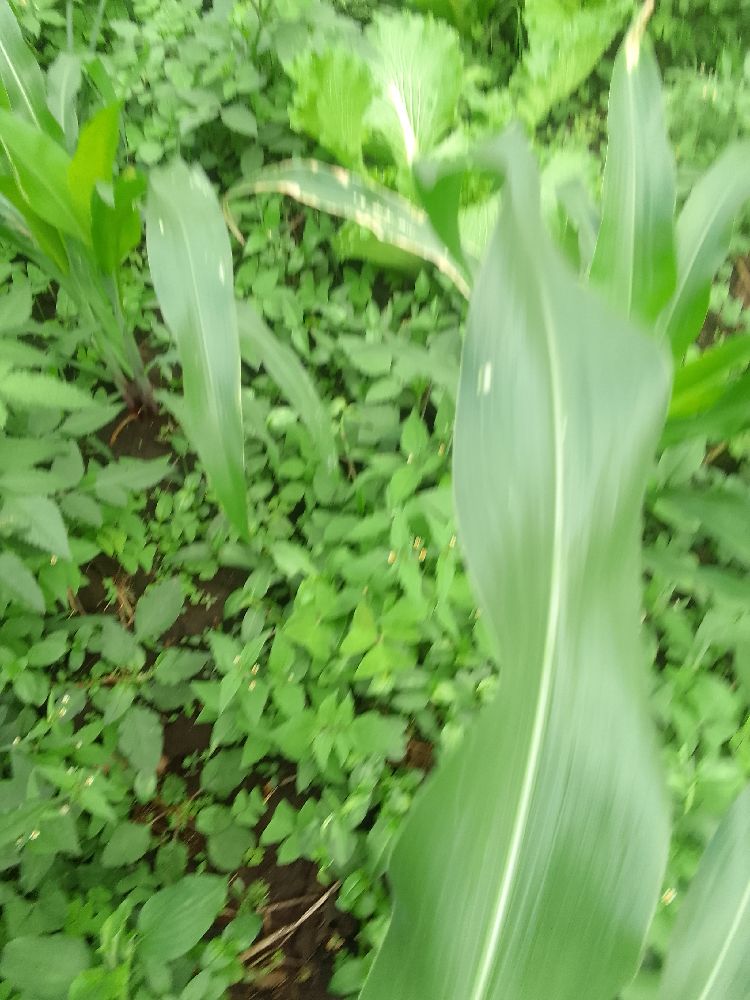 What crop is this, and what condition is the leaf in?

maize, healthy
